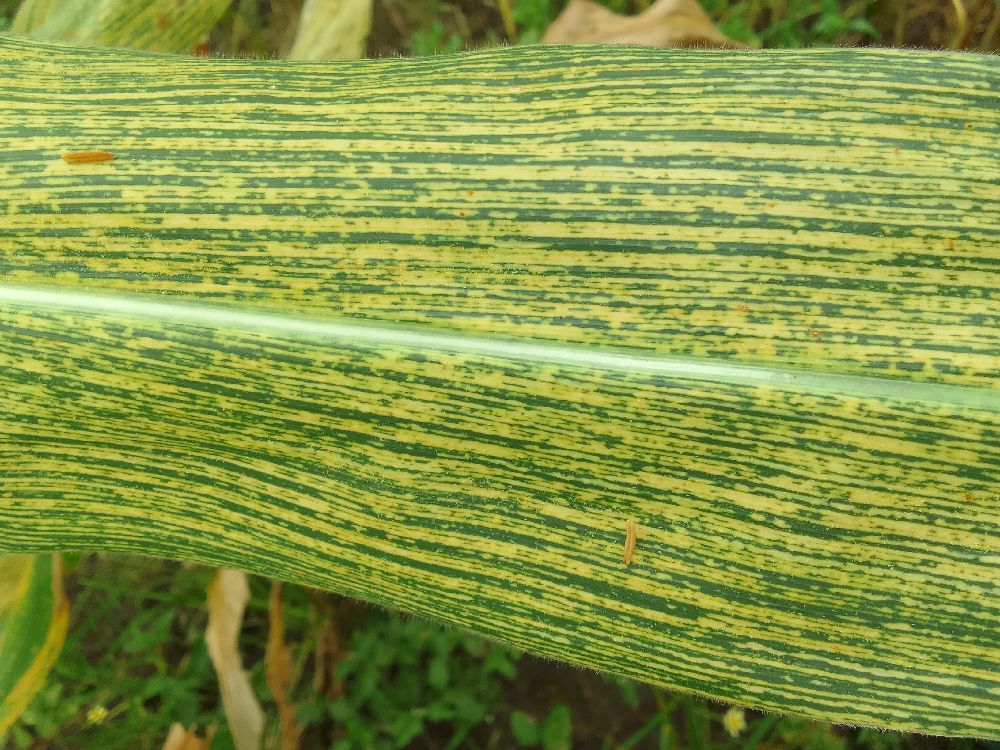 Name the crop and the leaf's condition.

maize, maize streak virus
